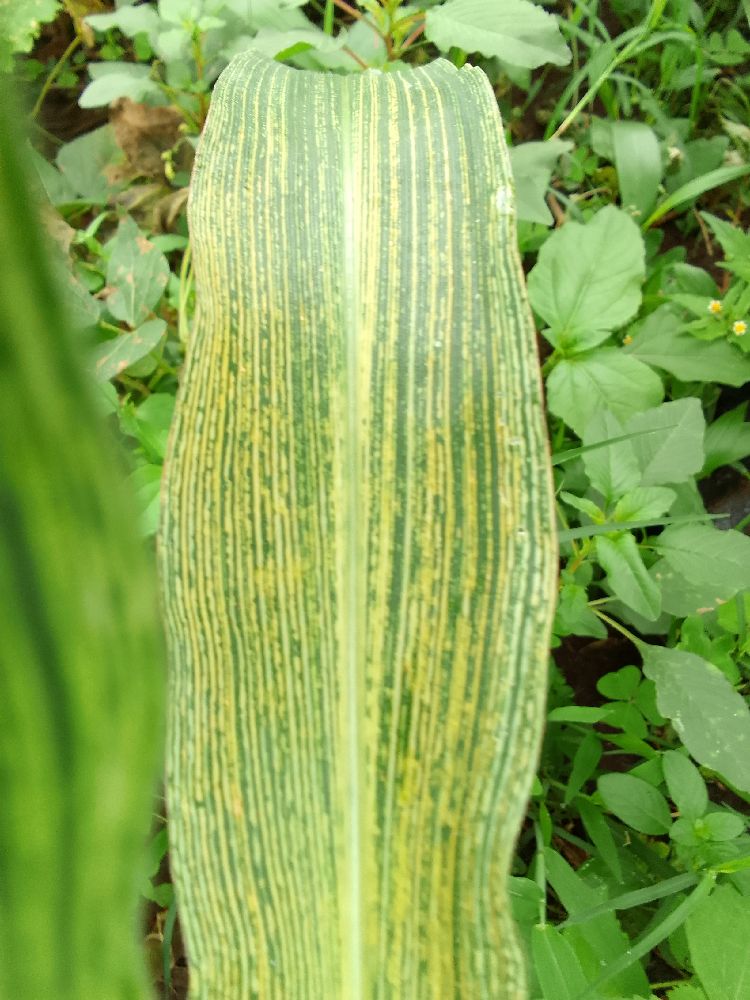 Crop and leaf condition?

maize, maize streak virus
